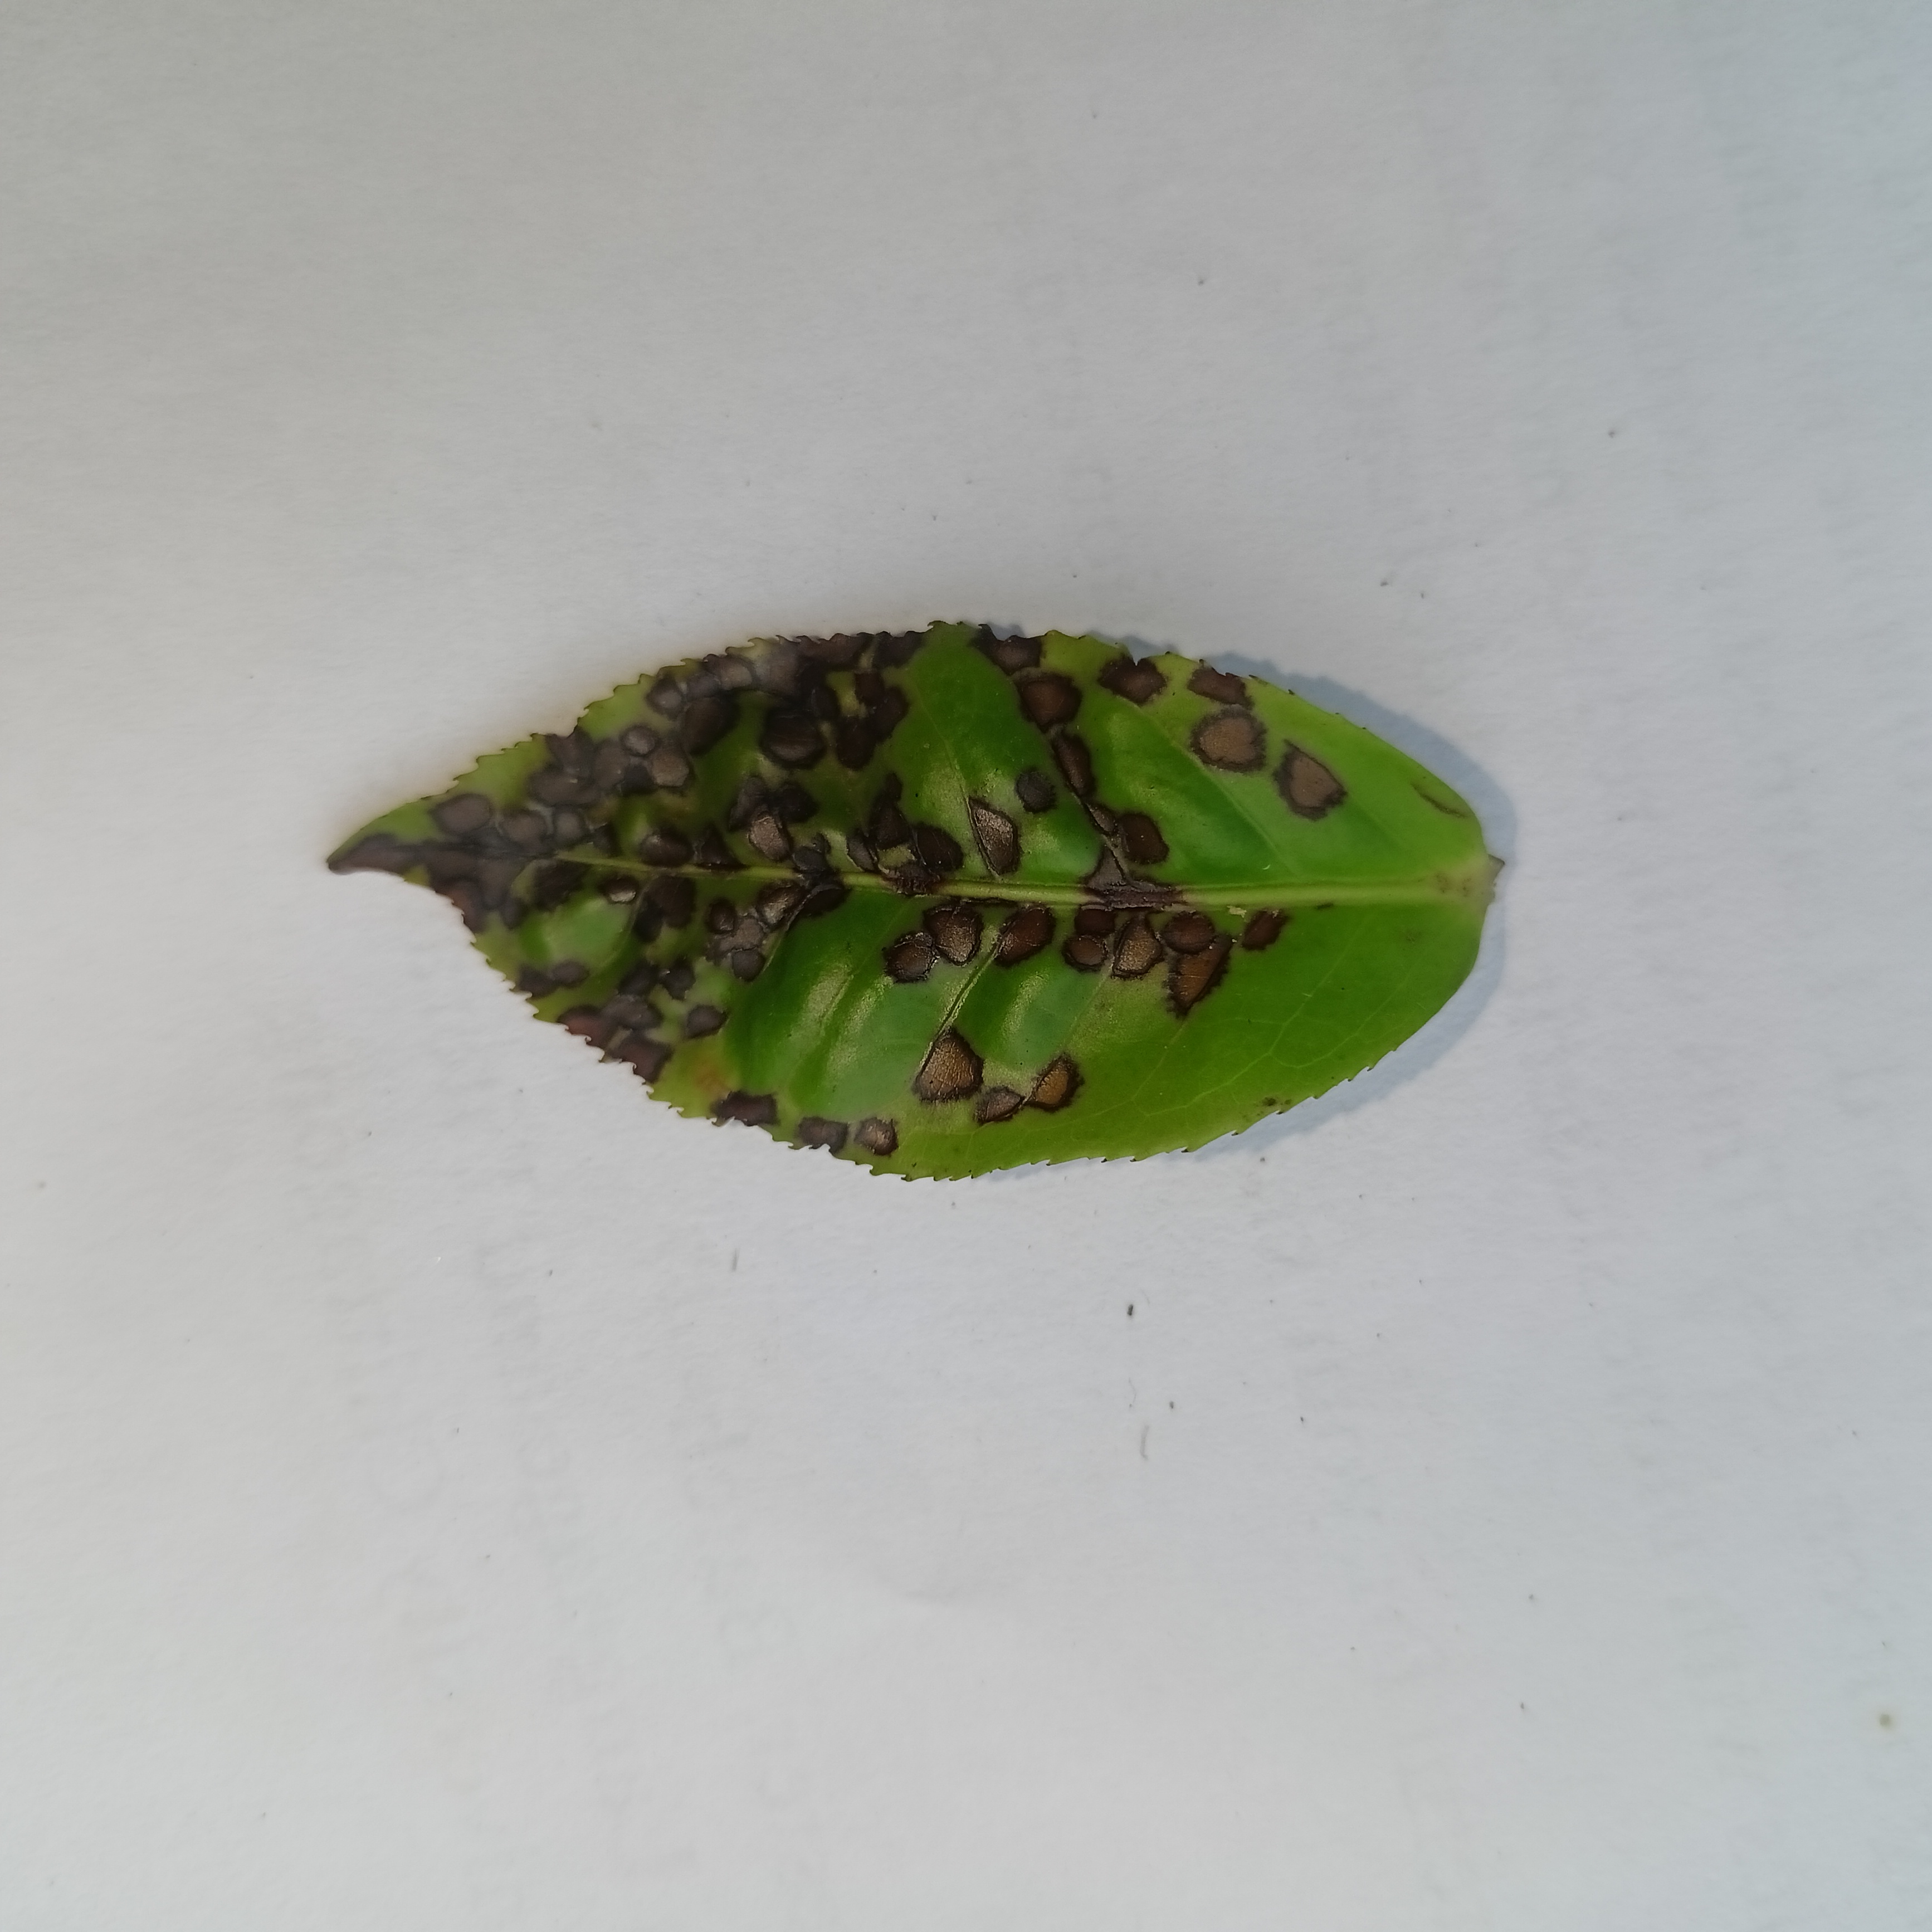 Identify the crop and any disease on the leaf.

tea, helopeltis
